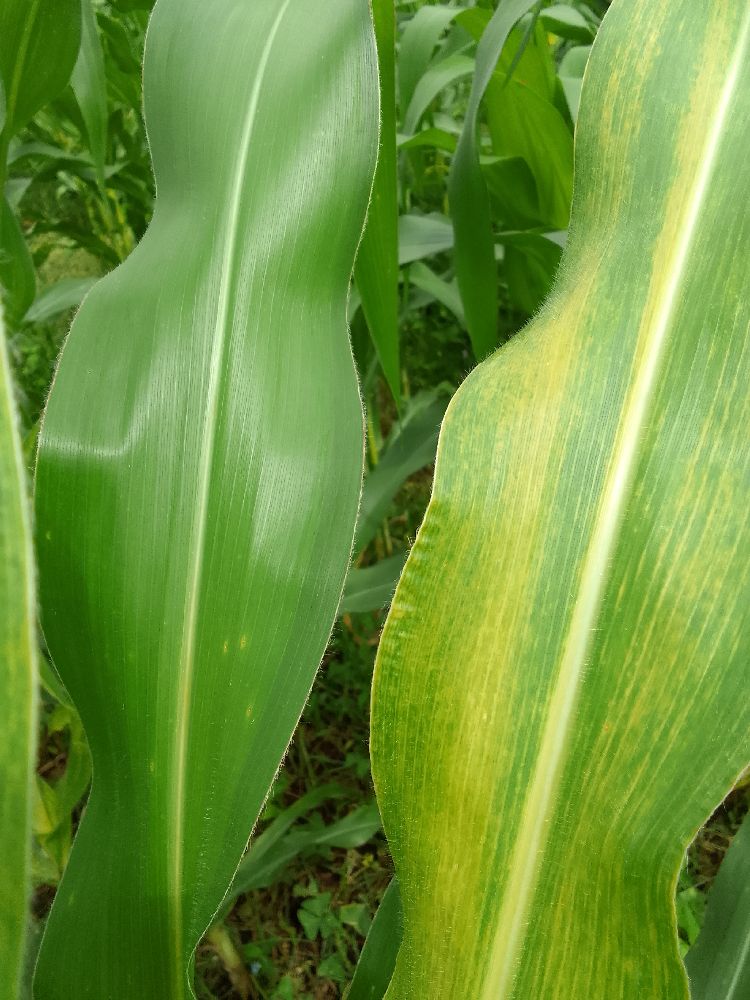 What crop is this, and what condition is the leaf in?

maize, maize lethal necrosis
